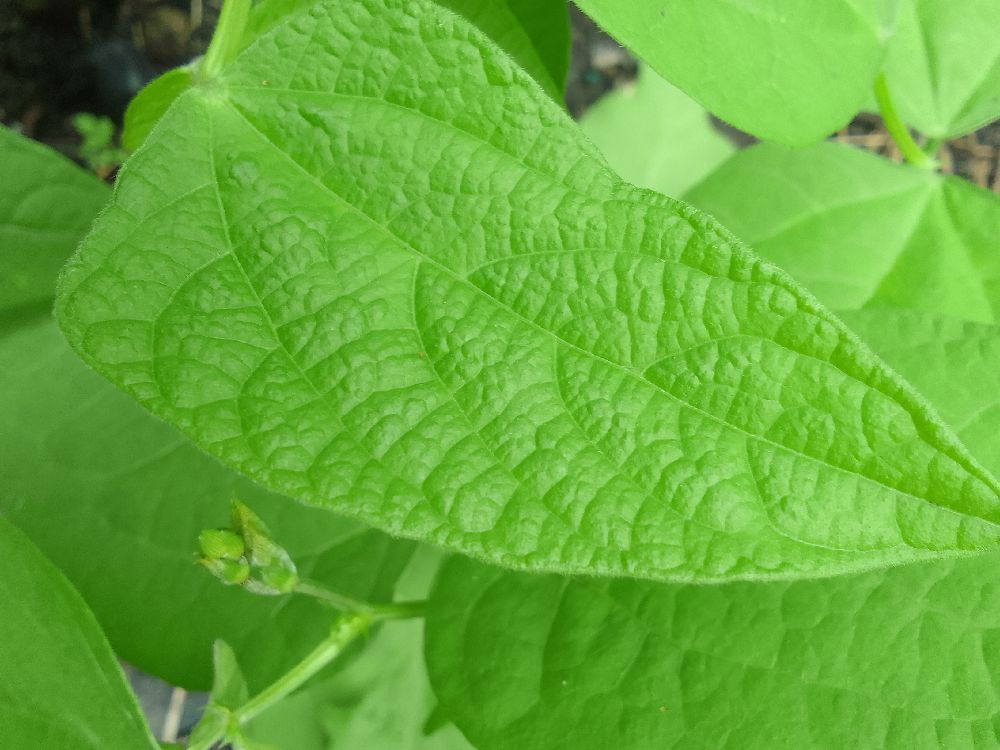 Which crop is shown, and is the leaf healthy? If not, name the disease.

common bean, healthy
